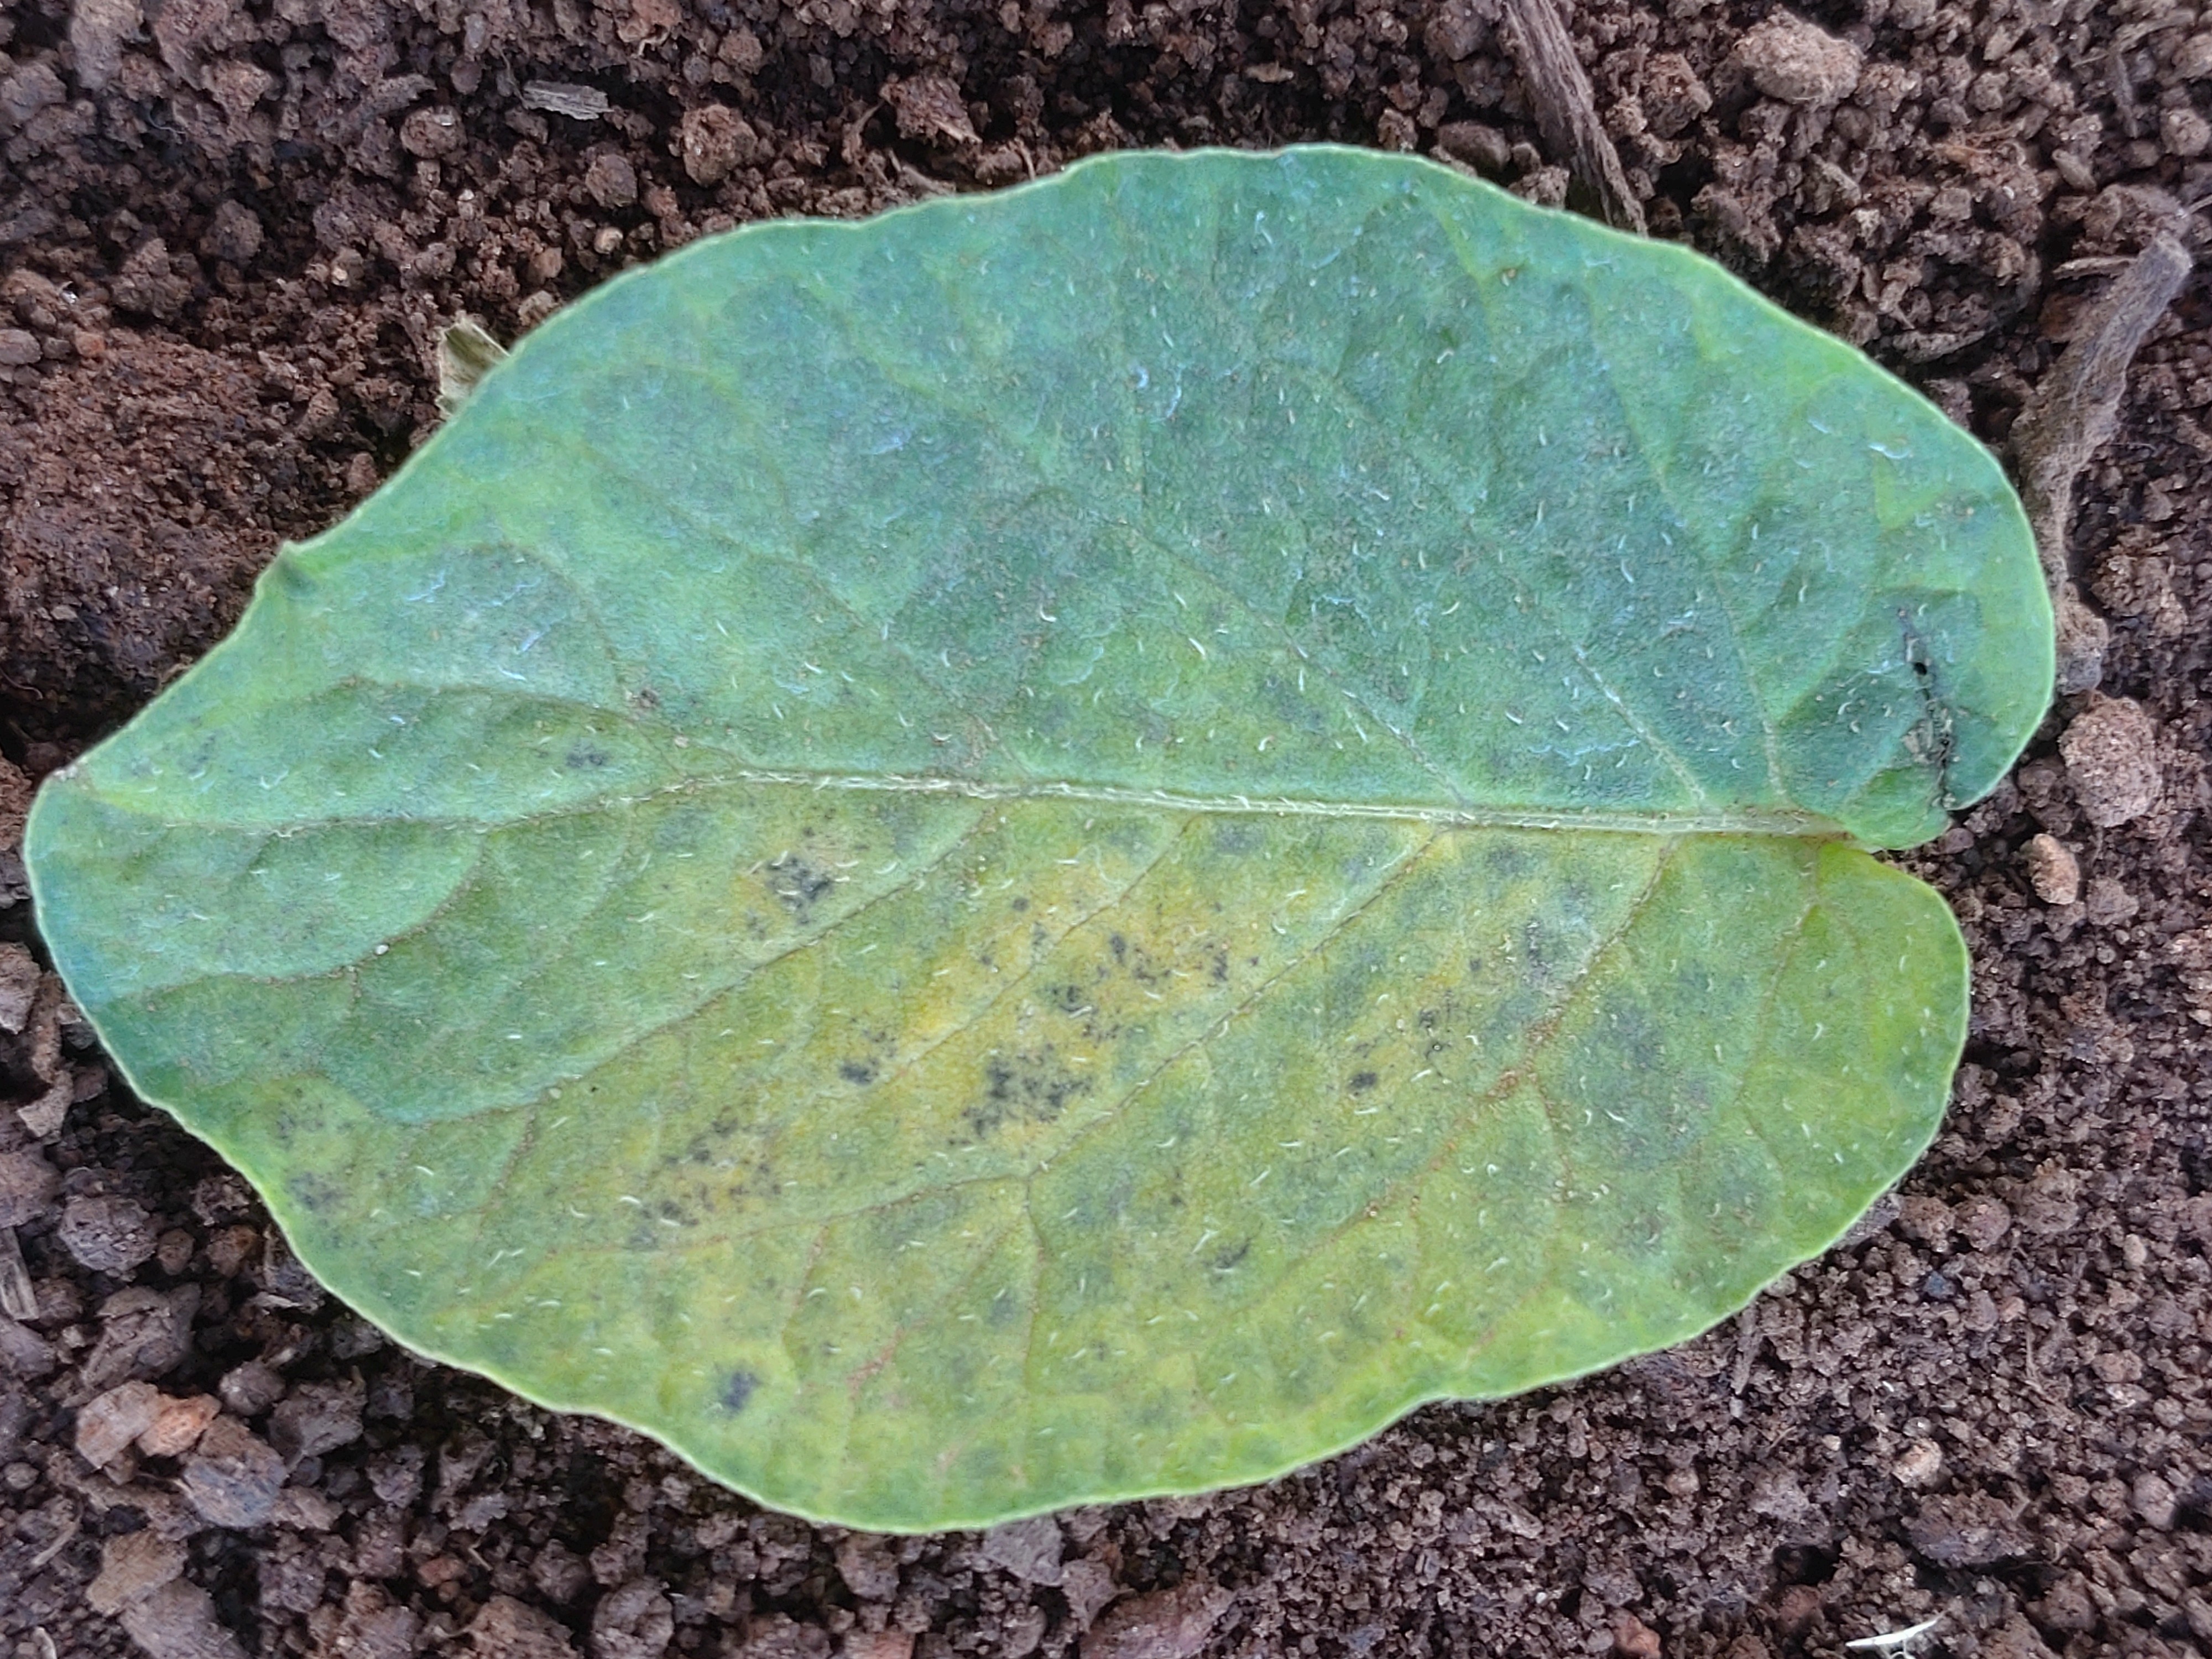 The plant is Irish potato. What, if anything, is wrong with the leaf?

late blight
